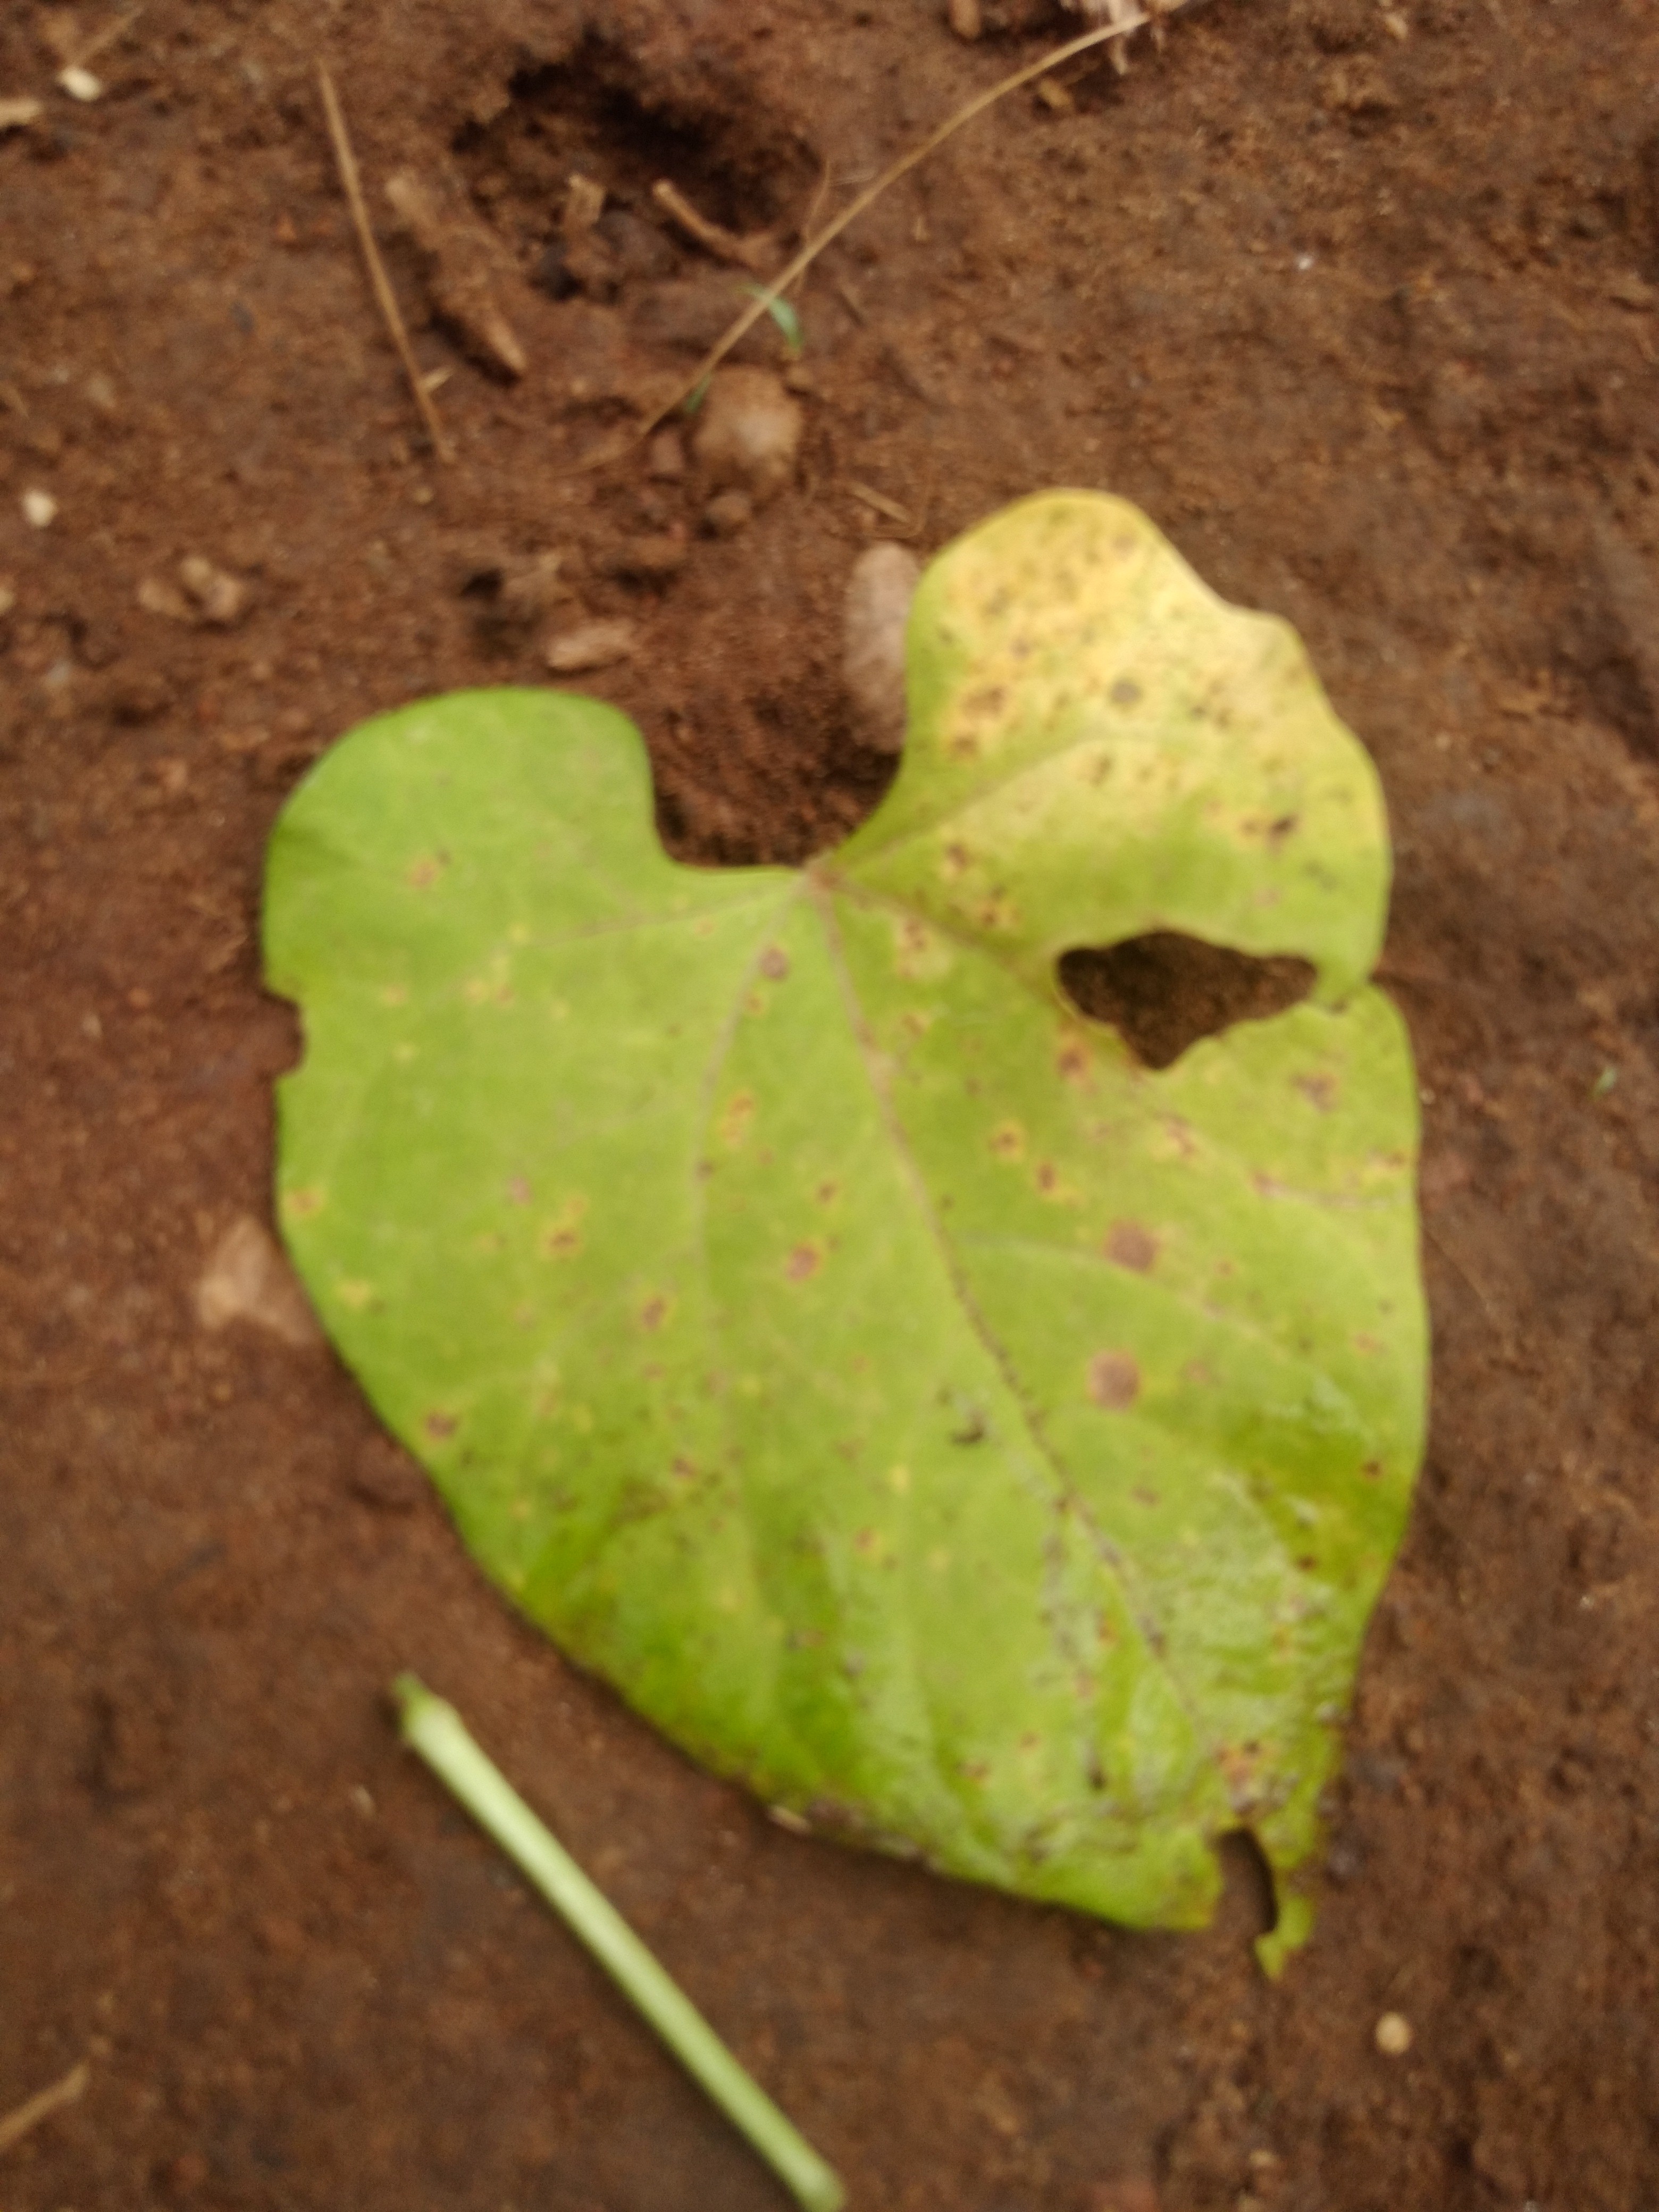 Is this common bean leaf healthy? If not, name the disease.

rust
